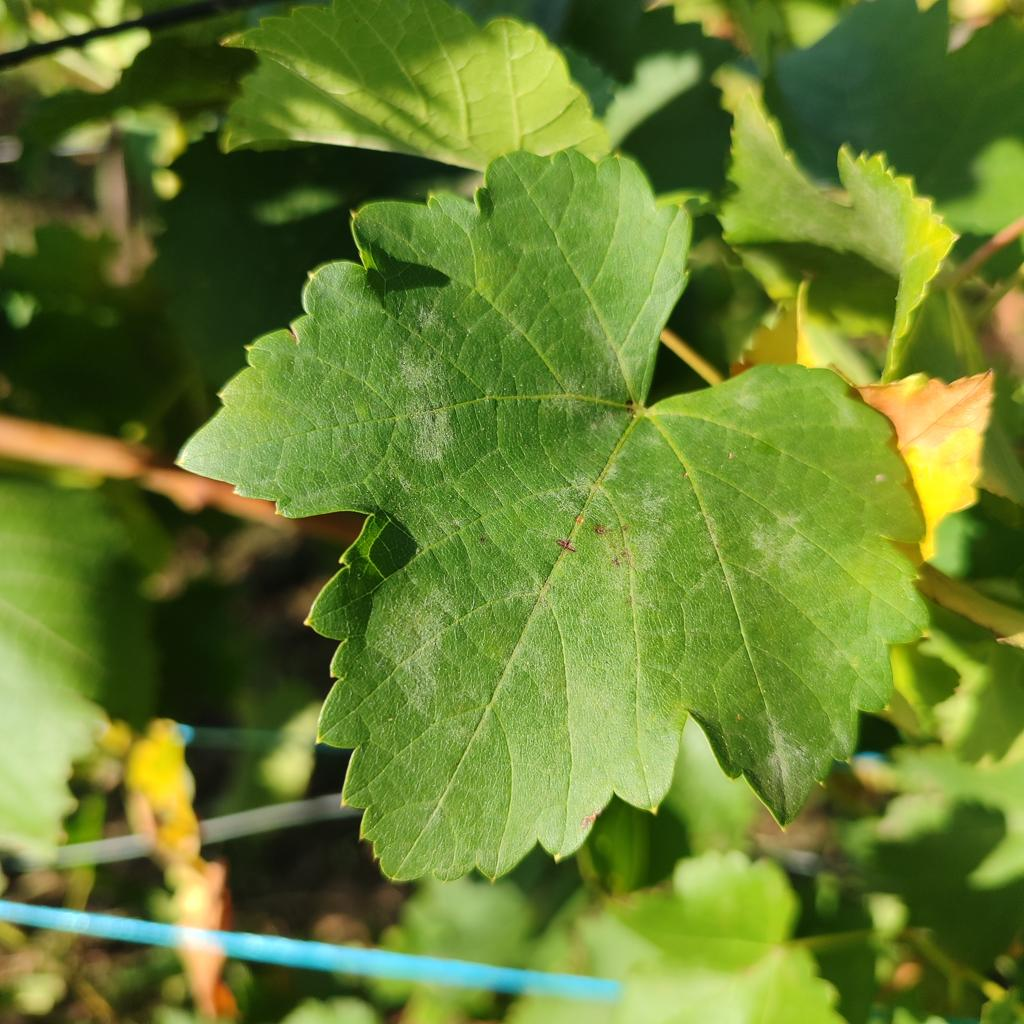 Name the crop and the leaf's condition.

grapevine, powdery mildew
